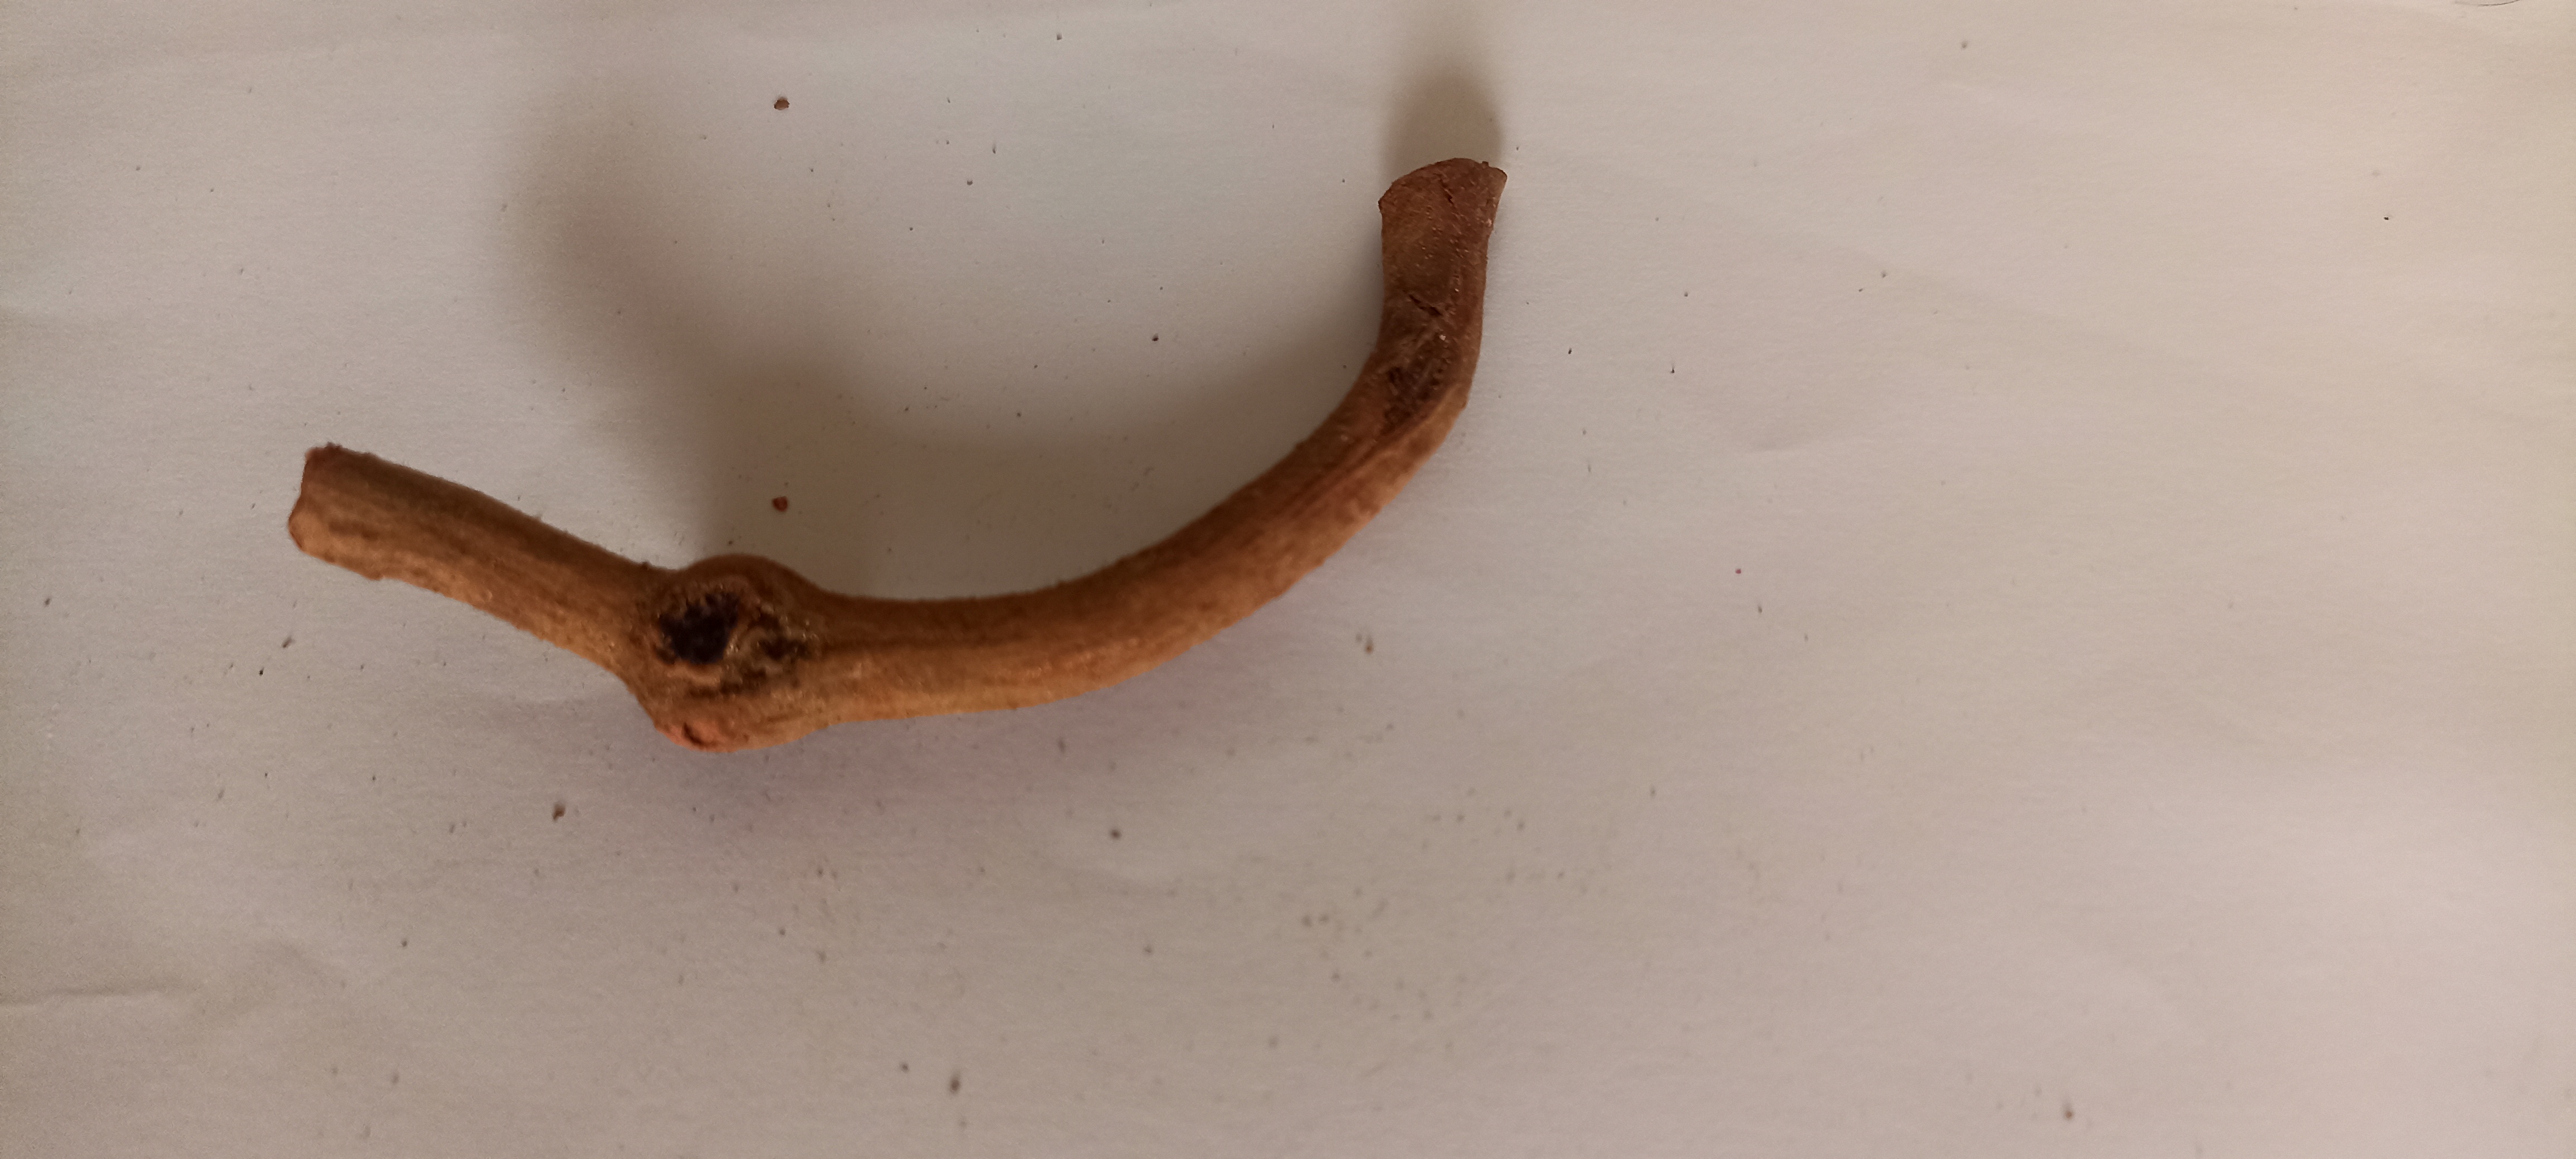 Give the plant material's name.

manjistha
